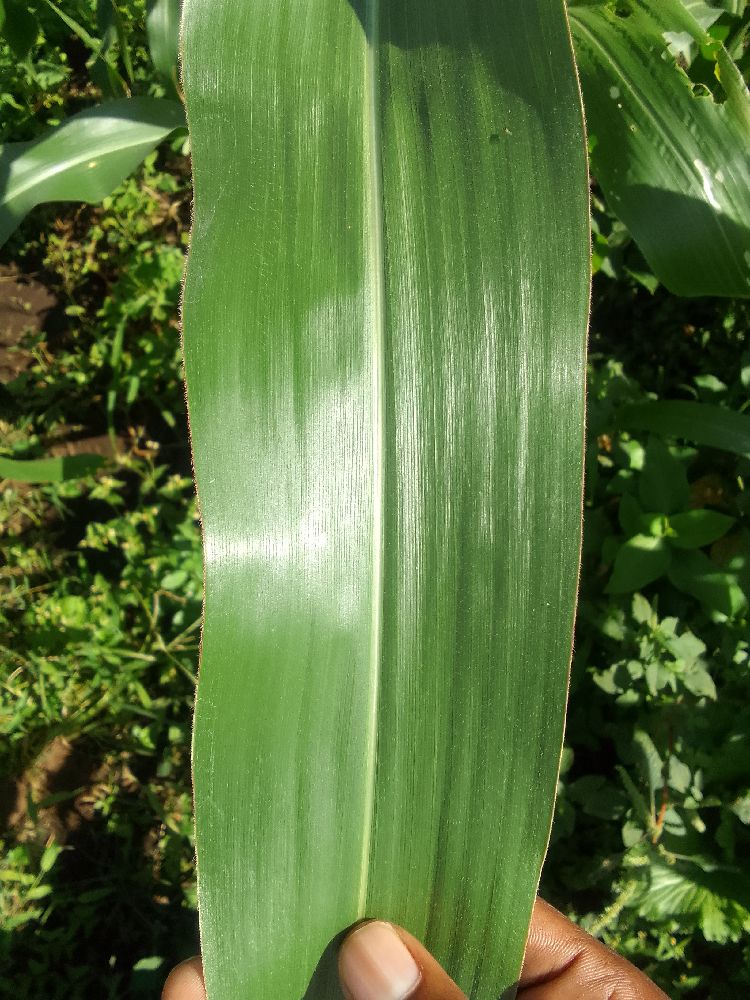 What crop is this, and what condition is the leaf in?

maize, healthy
